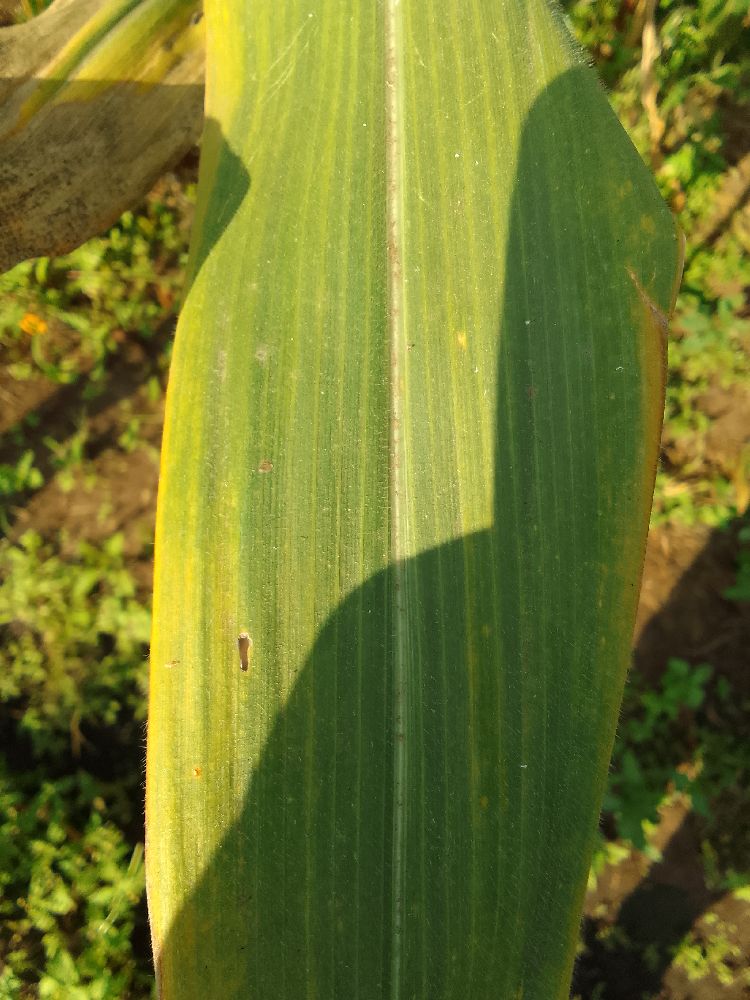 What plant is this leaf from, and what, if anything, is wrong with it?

maize, maize lethal necrosis
